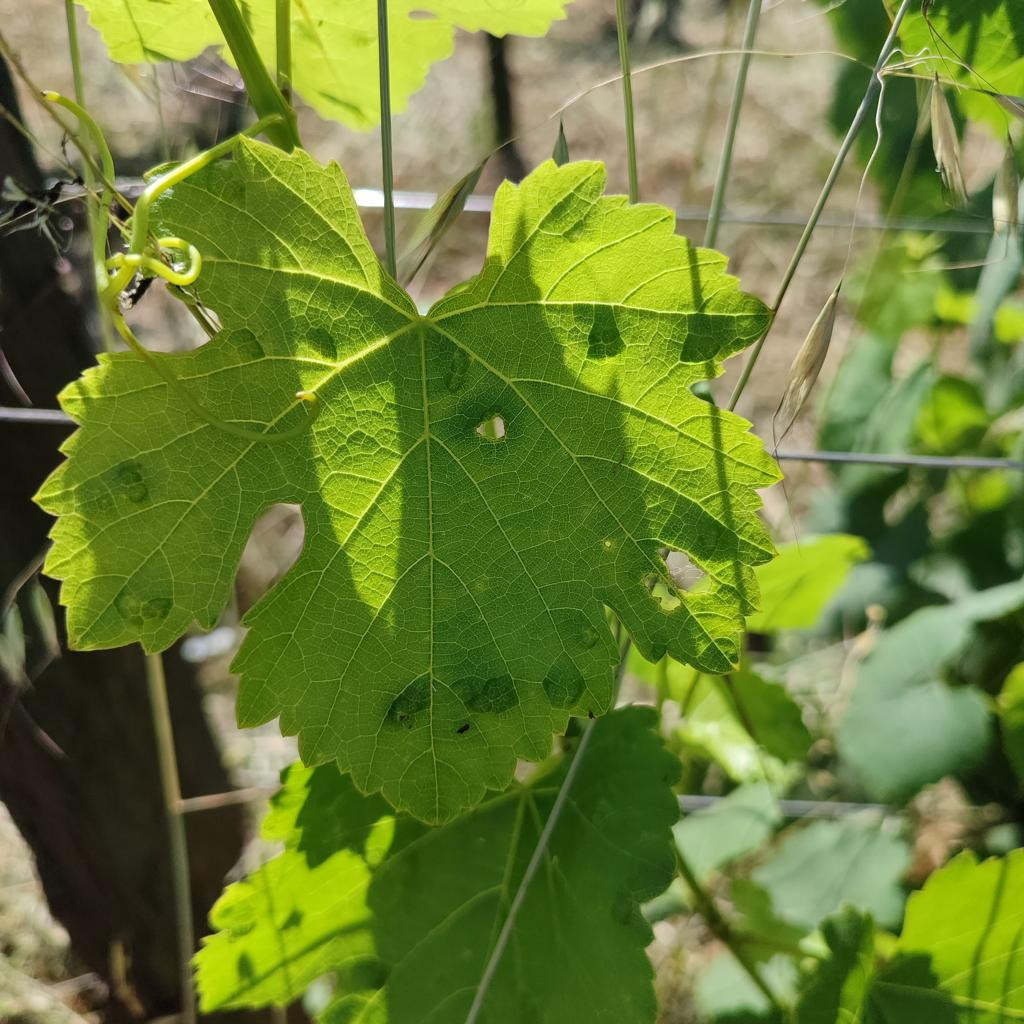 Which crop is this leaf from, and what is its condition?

grapevine, erineum mite
